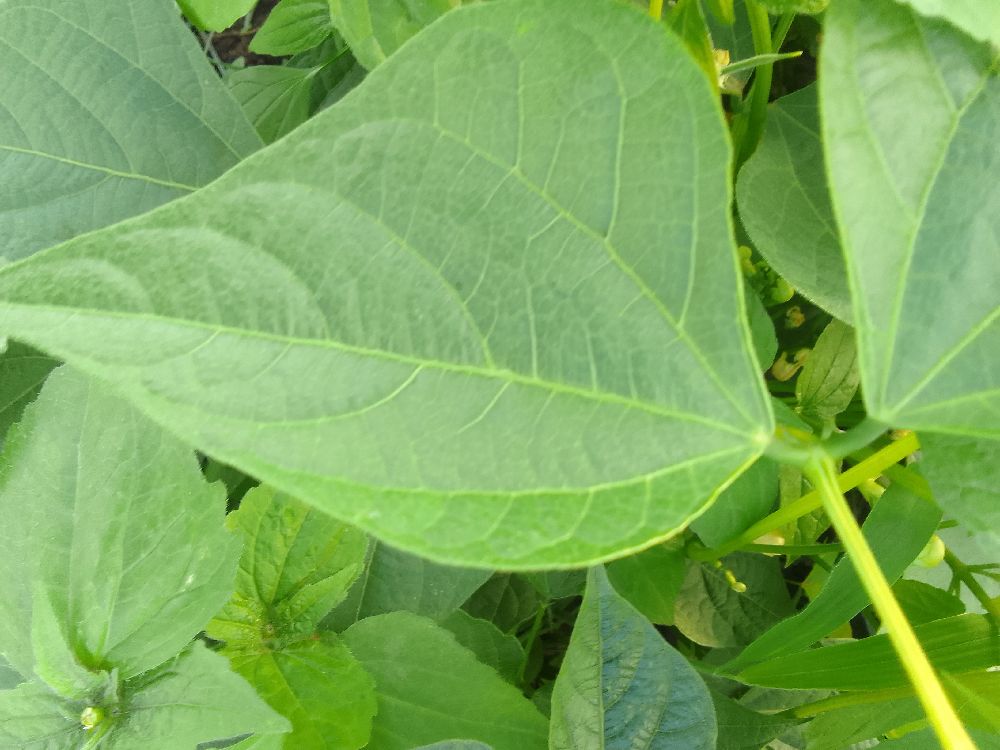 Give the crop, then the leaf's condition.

common bean, healthy
